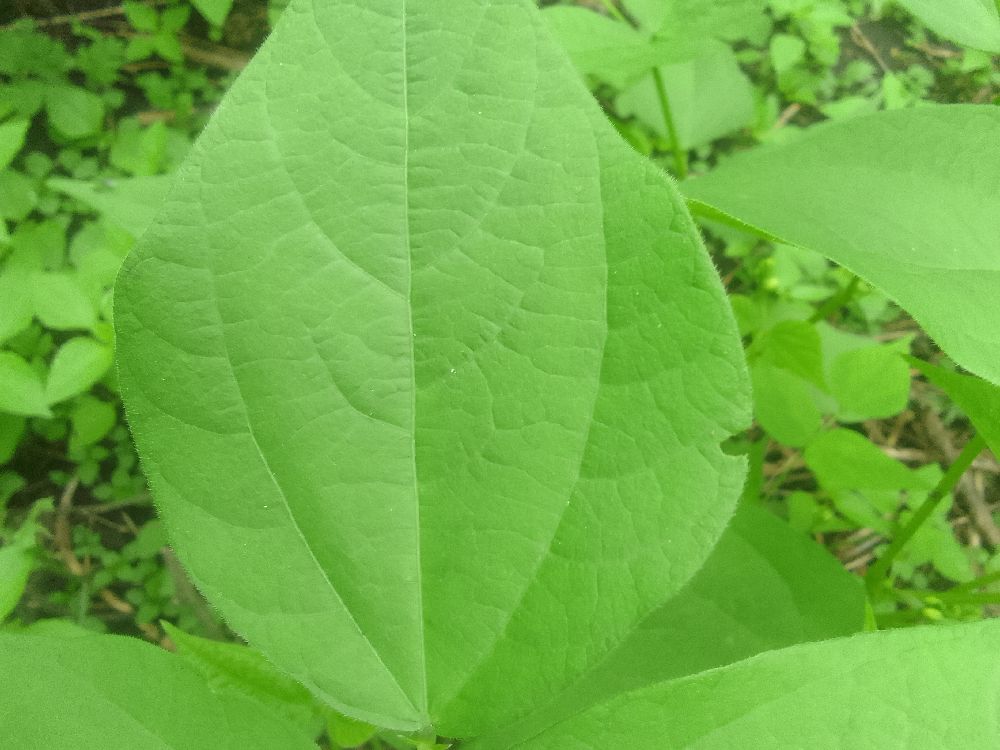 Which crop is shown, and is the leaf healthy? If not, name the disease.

common bean, healthy
